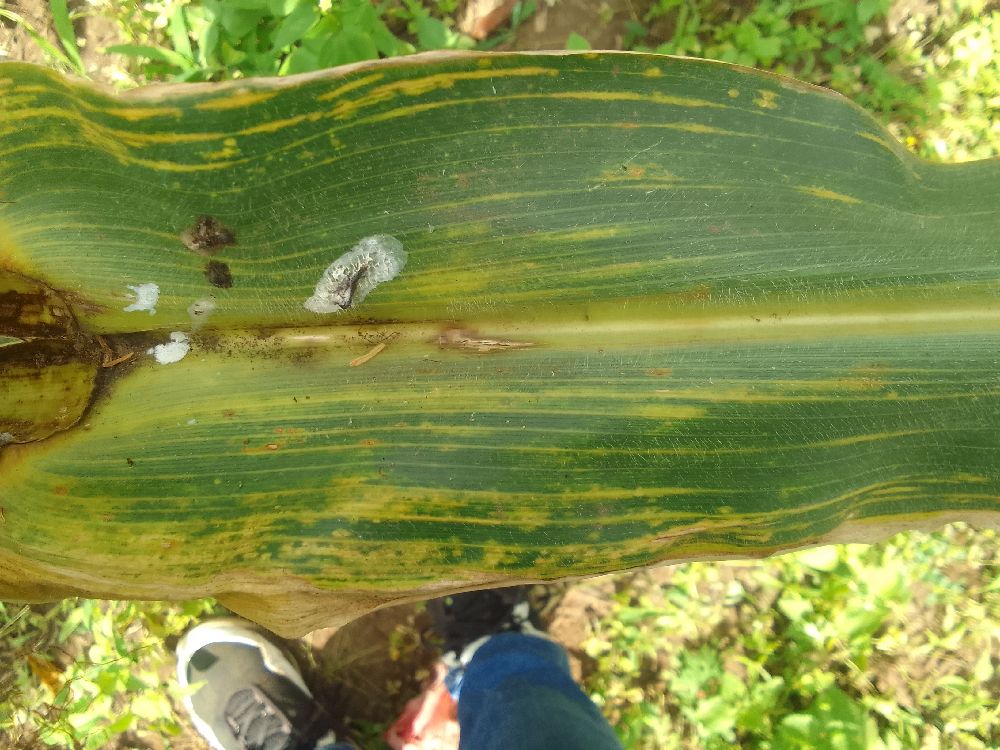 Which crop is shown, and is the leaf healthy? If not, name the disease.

maize, maize lethal necrosis
